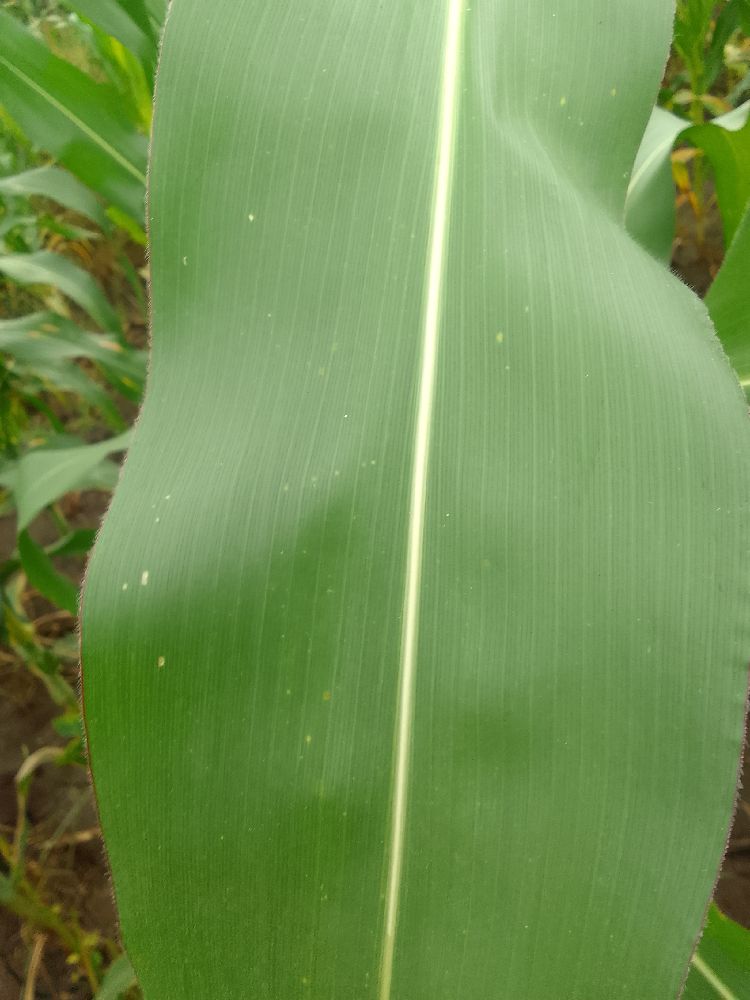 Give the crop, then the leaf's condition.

maize, healthy
